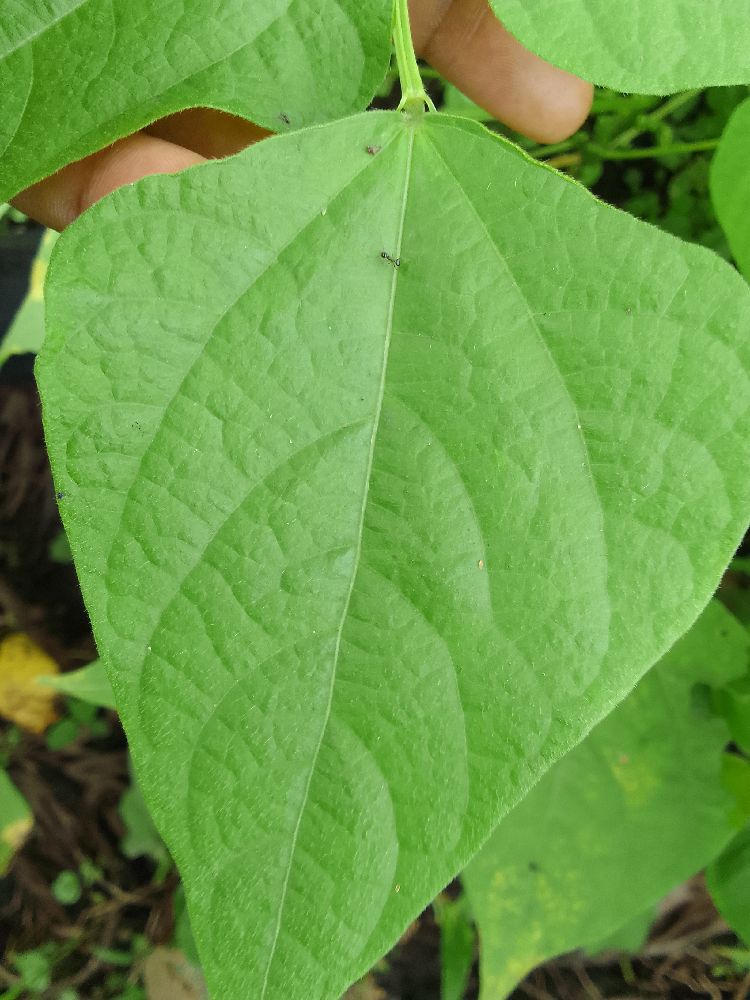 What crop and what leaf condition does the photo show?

common bean, healthy
